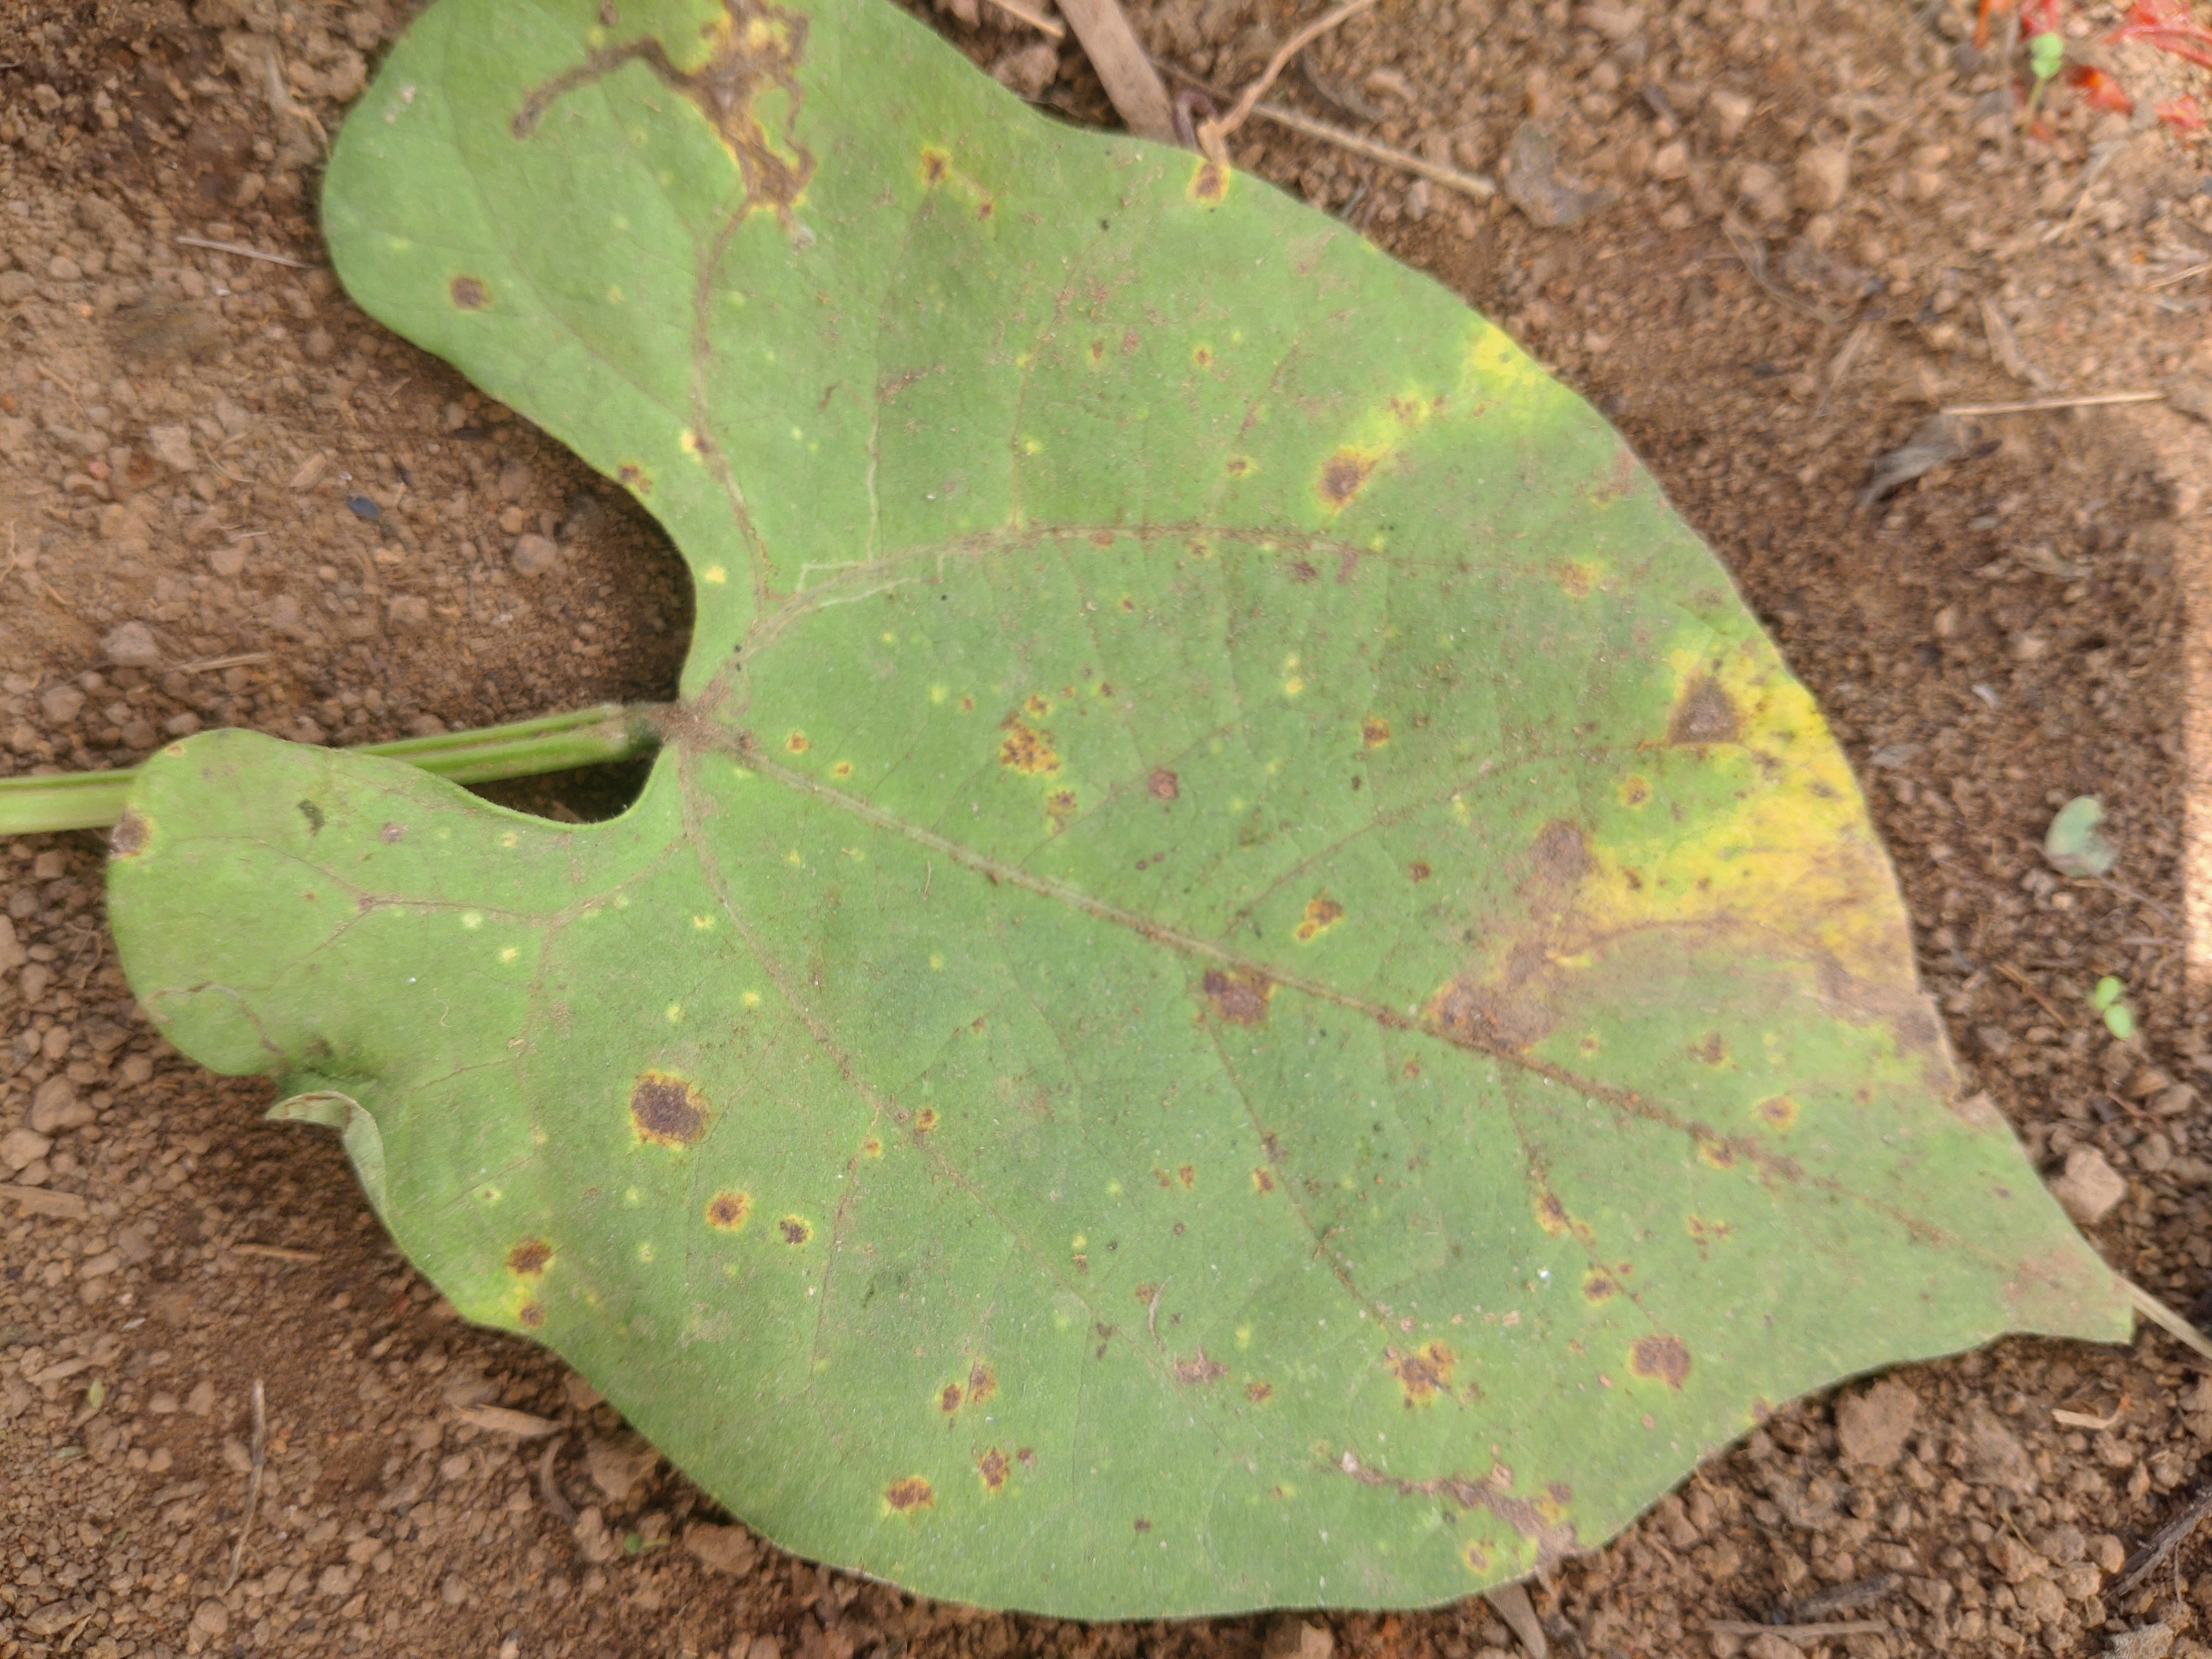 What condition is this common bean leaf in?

rust
